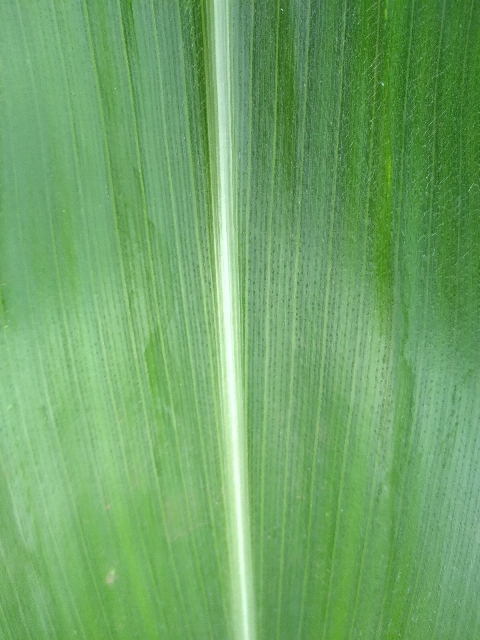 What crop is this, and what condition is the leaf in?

maize, healthy
